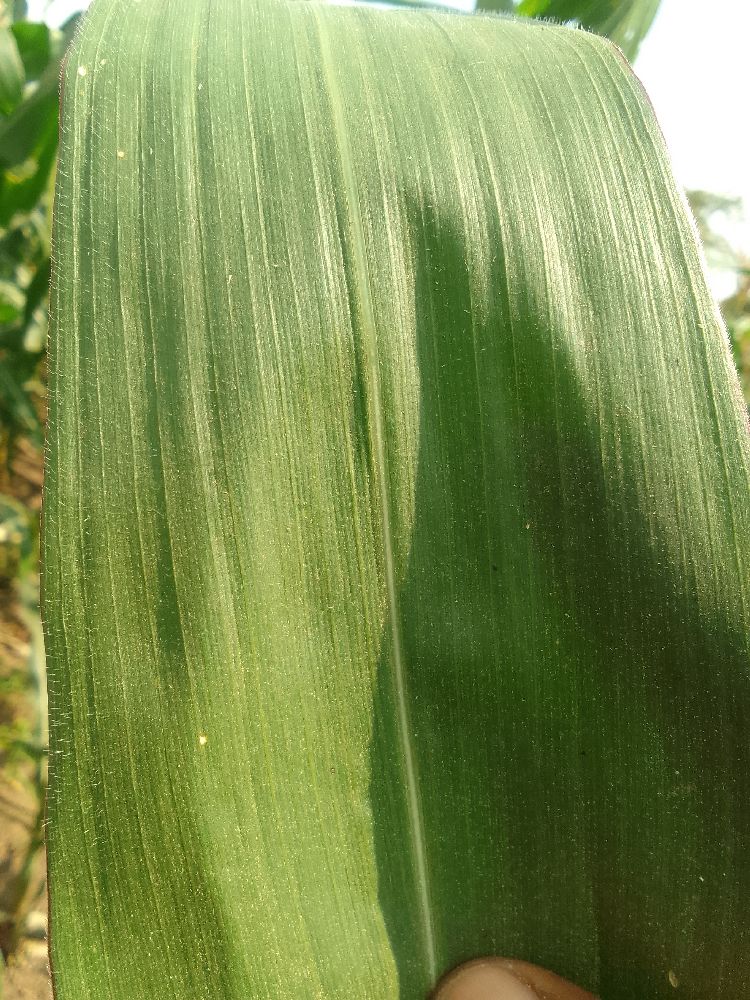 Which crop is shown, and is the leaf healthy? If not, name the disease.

maize, healthy
